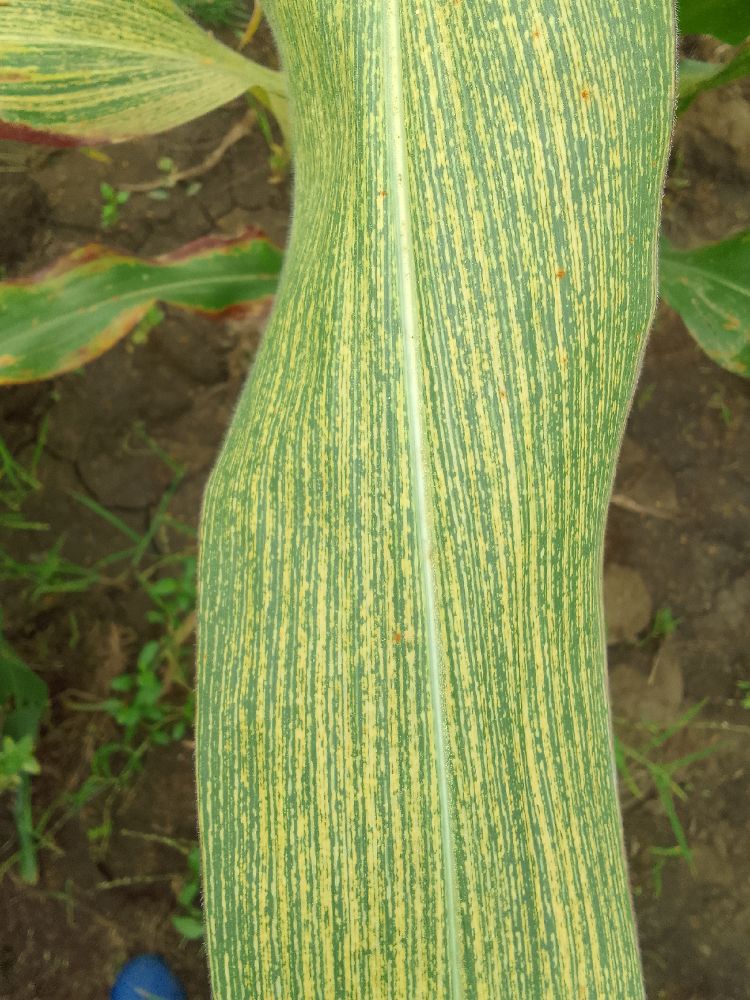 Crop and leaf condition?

maize, maize streak virus
